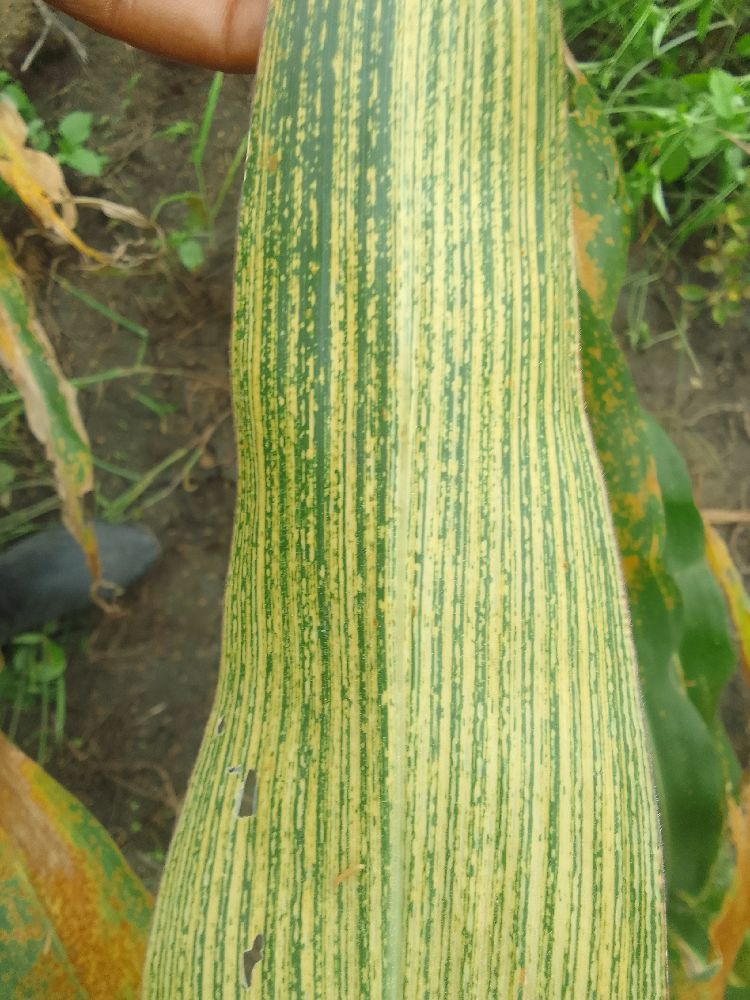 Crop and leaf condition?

maize, maize streak virus
